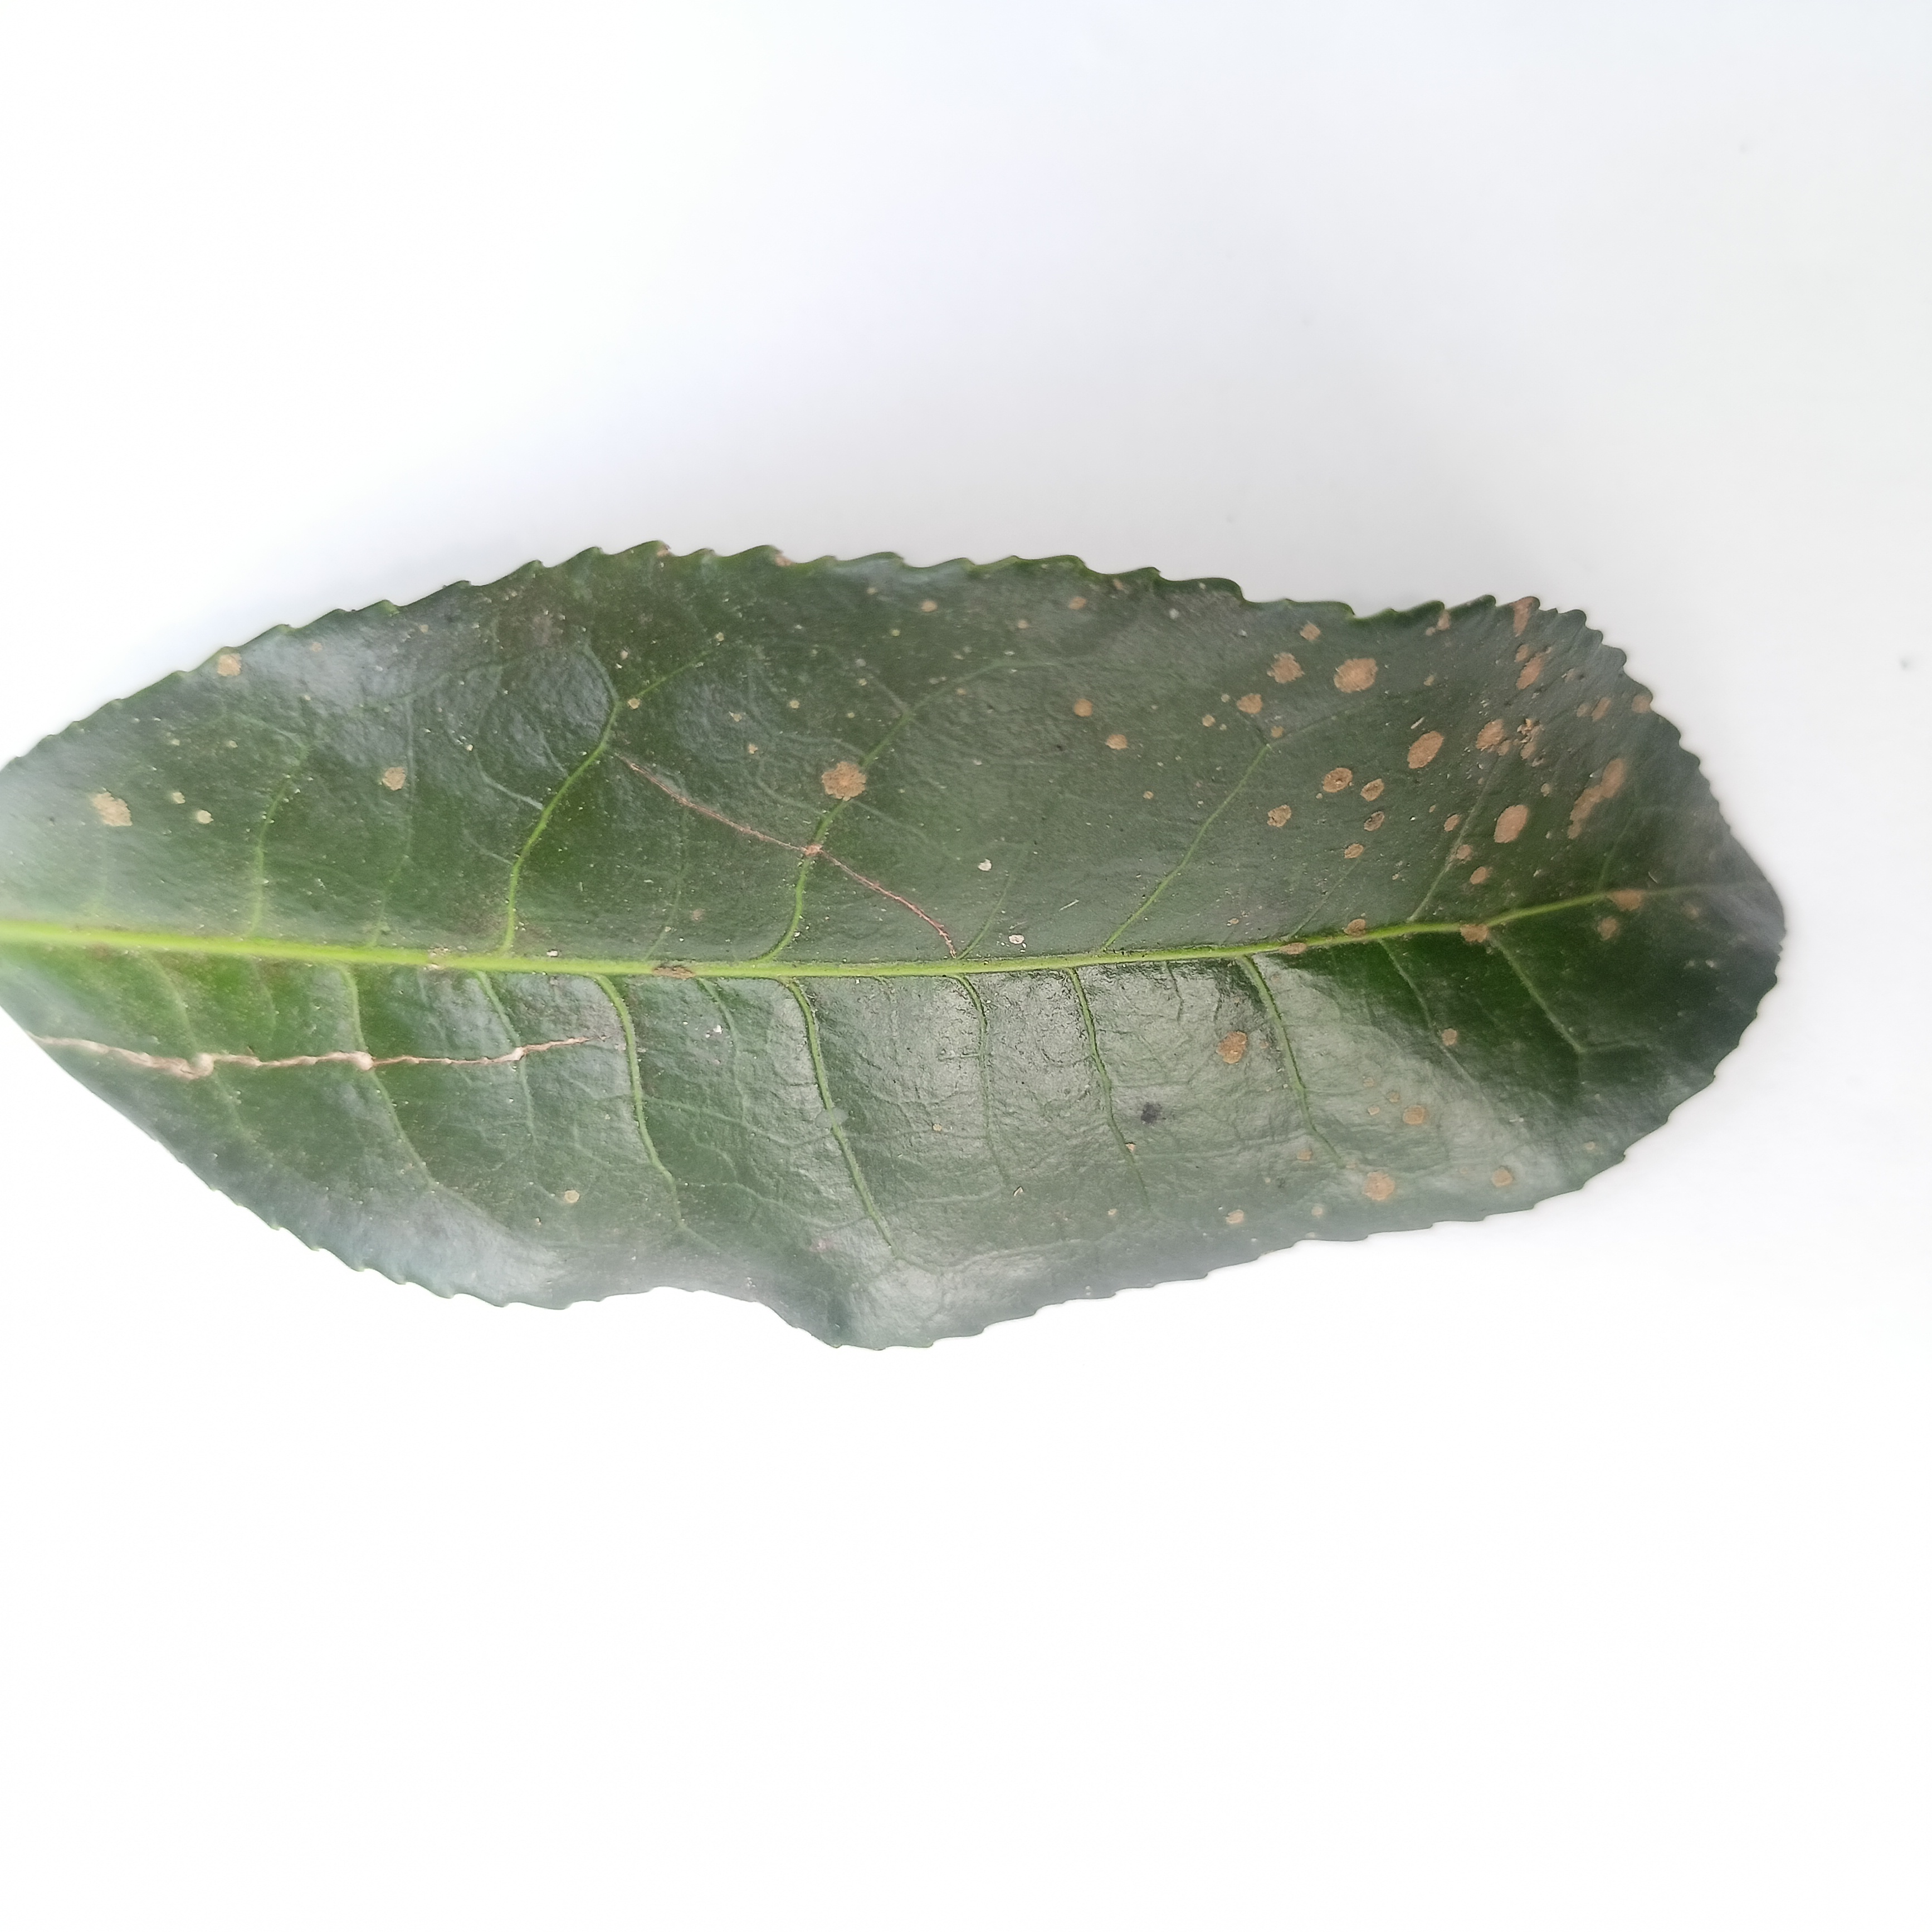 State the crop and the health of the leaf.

tea, algal leaf
